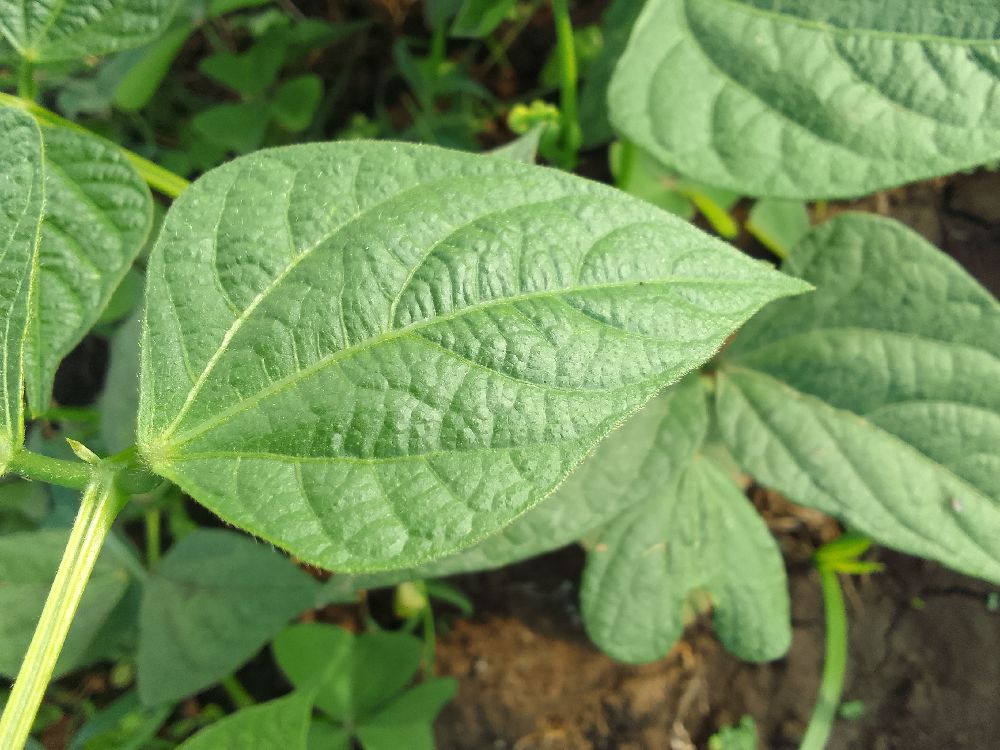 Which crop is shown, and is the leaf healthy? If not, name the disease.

common bean, healthy
